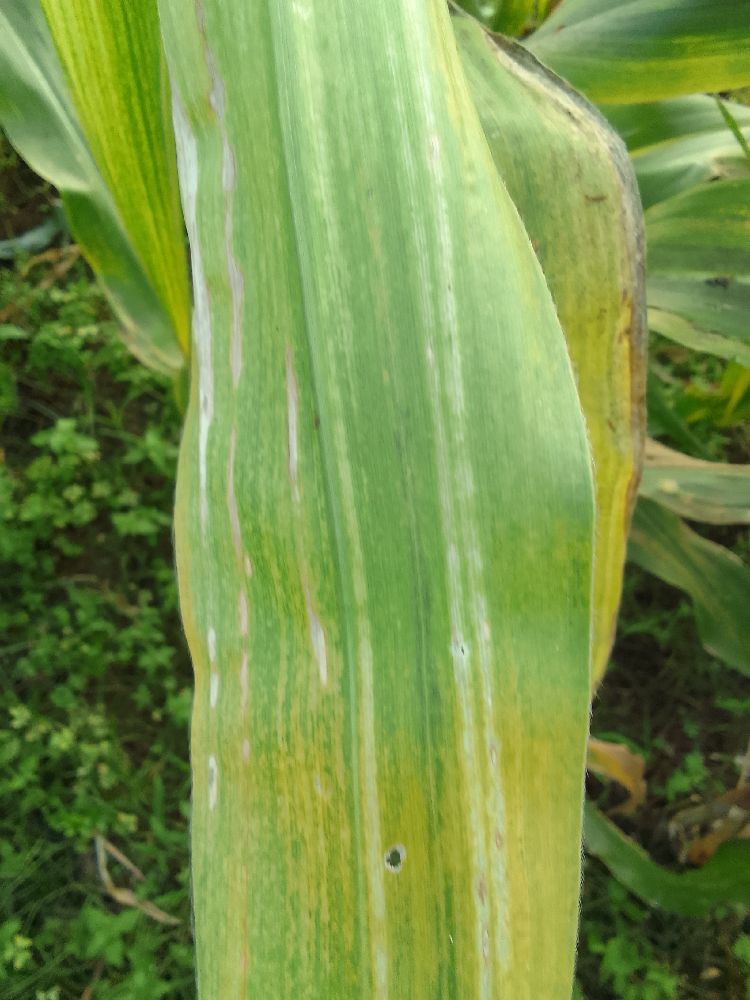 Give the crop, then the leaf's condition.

maize, maize lethal necrosis
